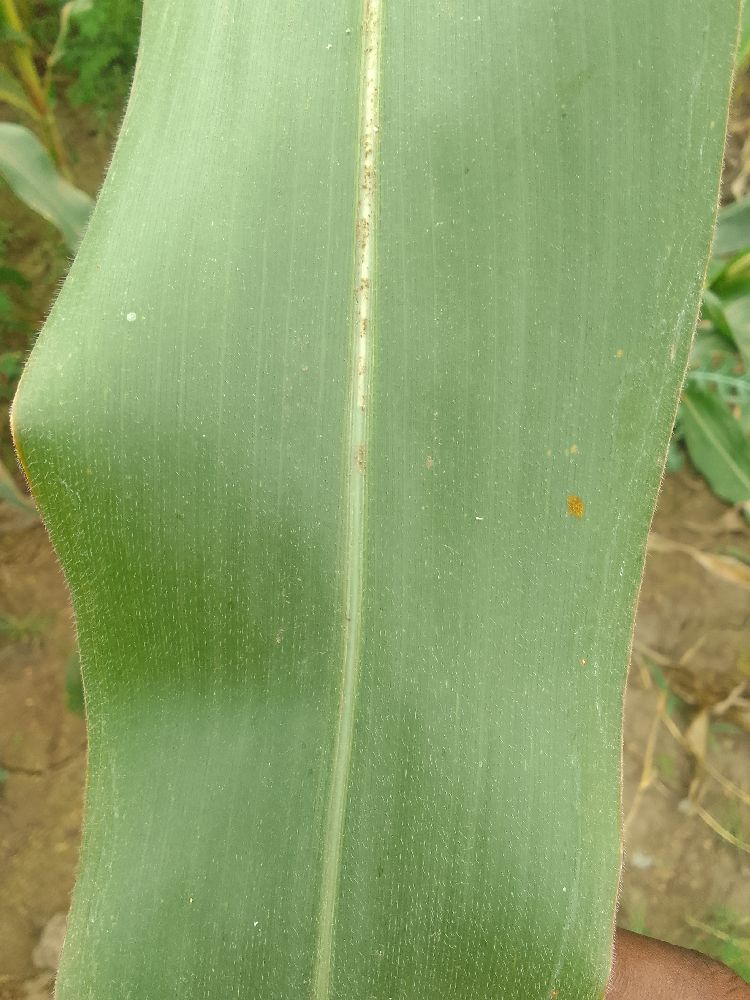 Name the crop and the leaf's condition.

maize, healthy
